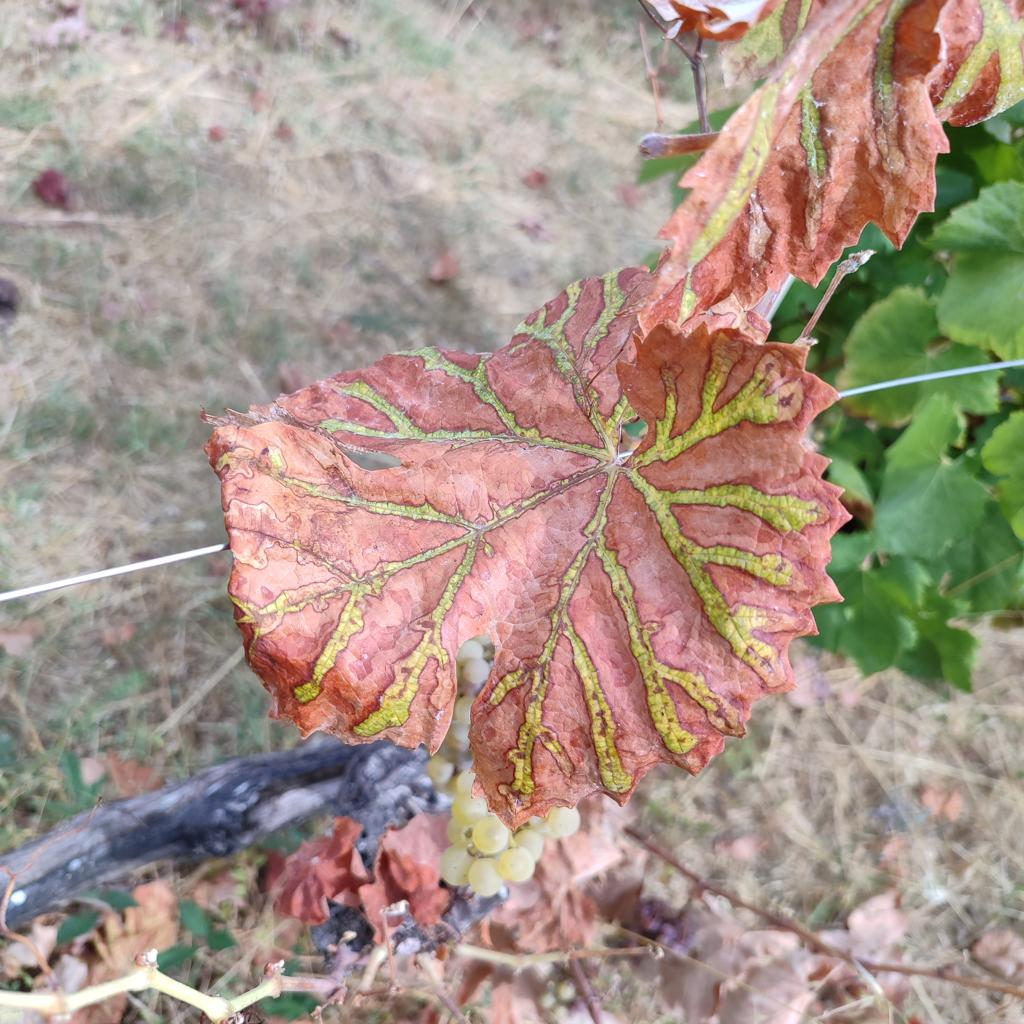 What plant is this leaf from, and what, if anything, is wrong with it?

grapevine, esca complex
